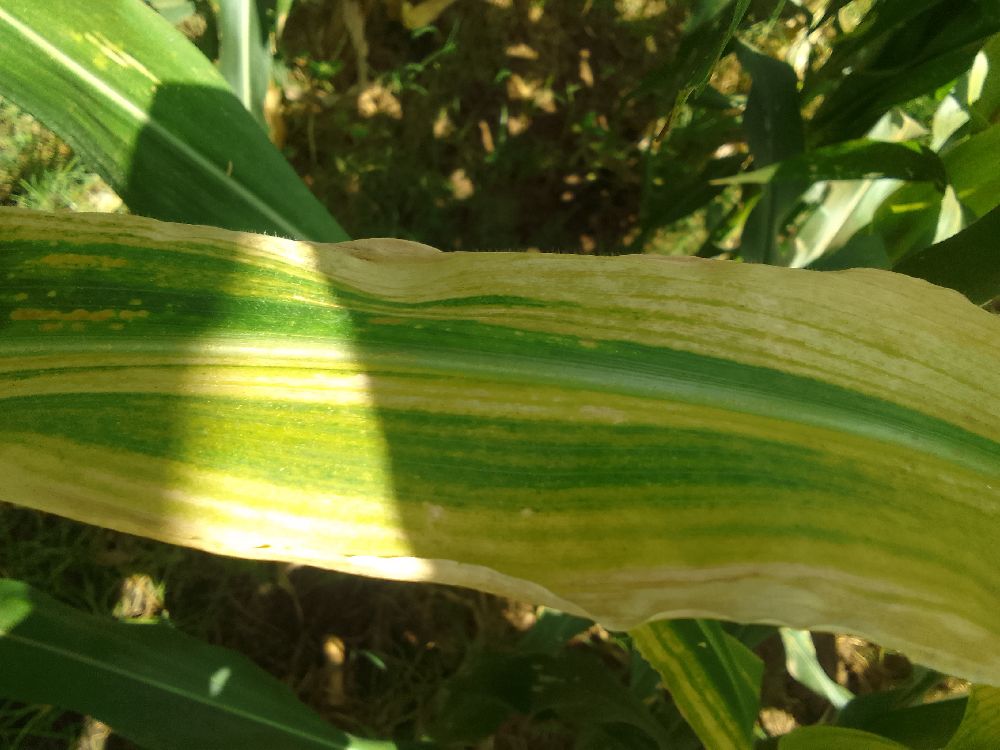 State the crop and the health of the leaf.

maize, maize lethal necrosis
